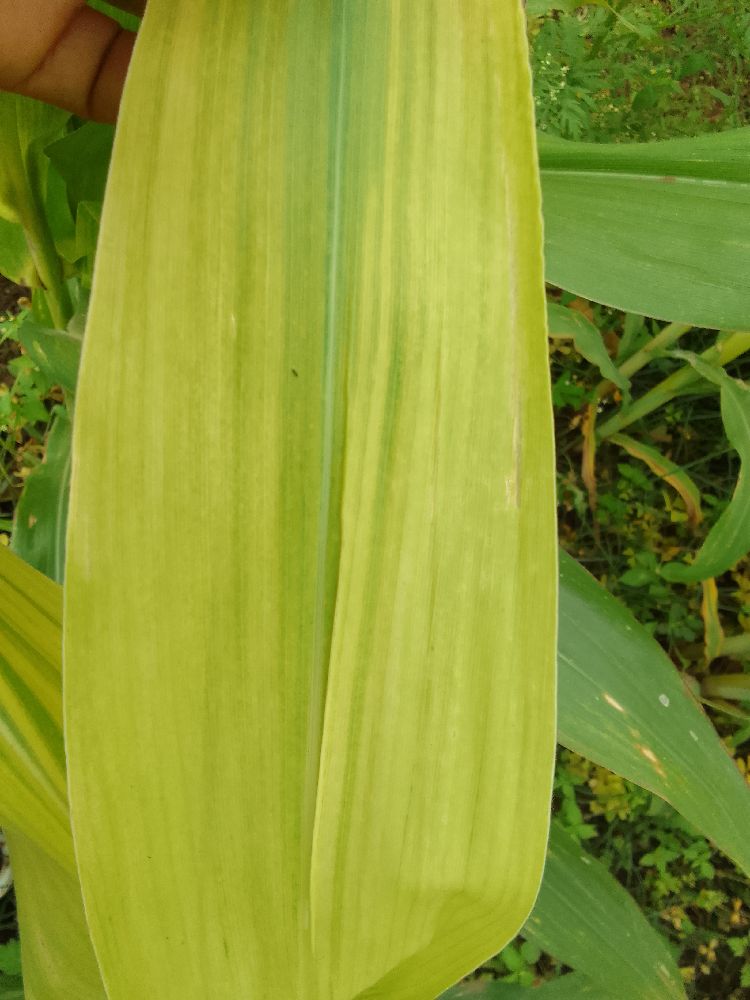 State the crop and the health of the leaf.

maize, maize lethal necrosis
